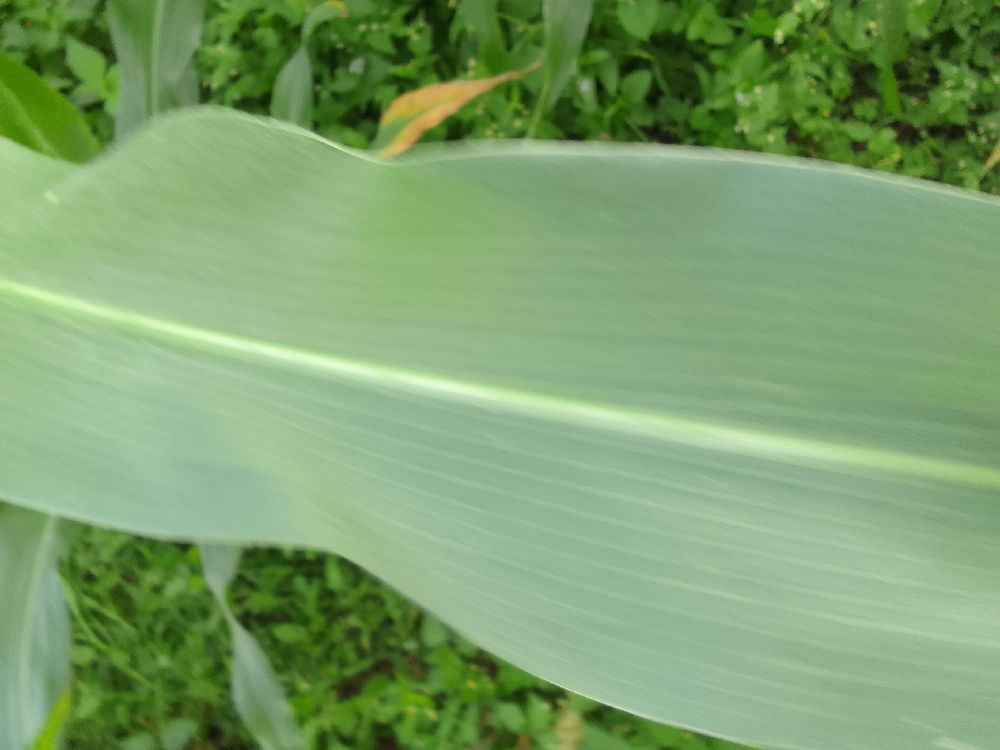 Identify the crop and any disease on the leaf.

maize, healthy
